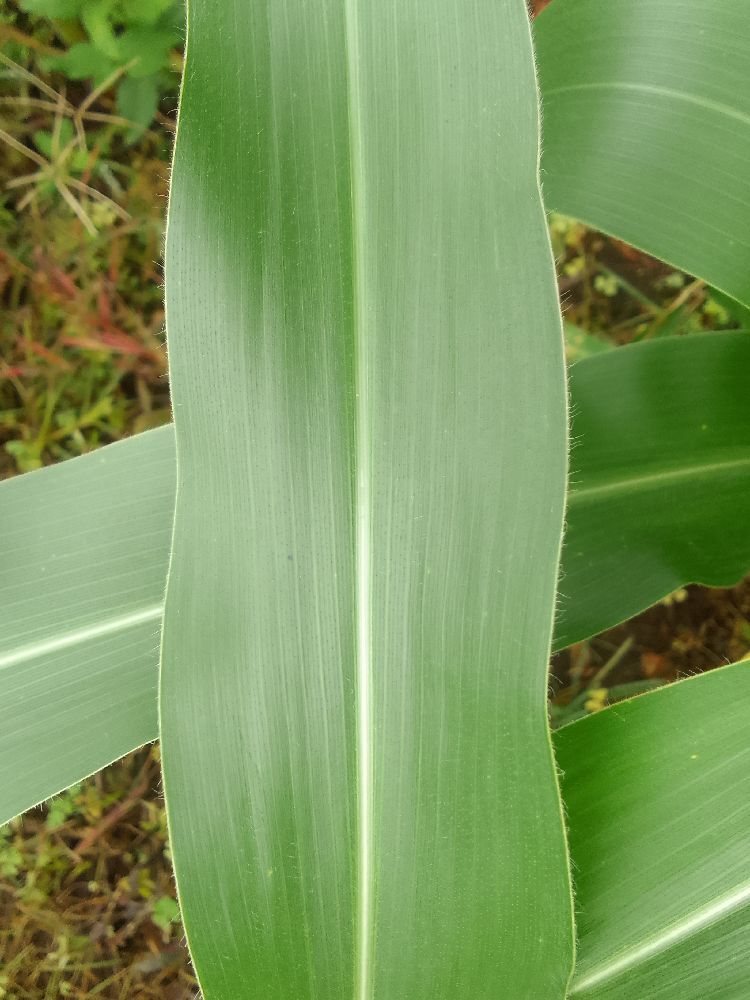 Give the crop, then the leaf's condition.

maize, healthy
